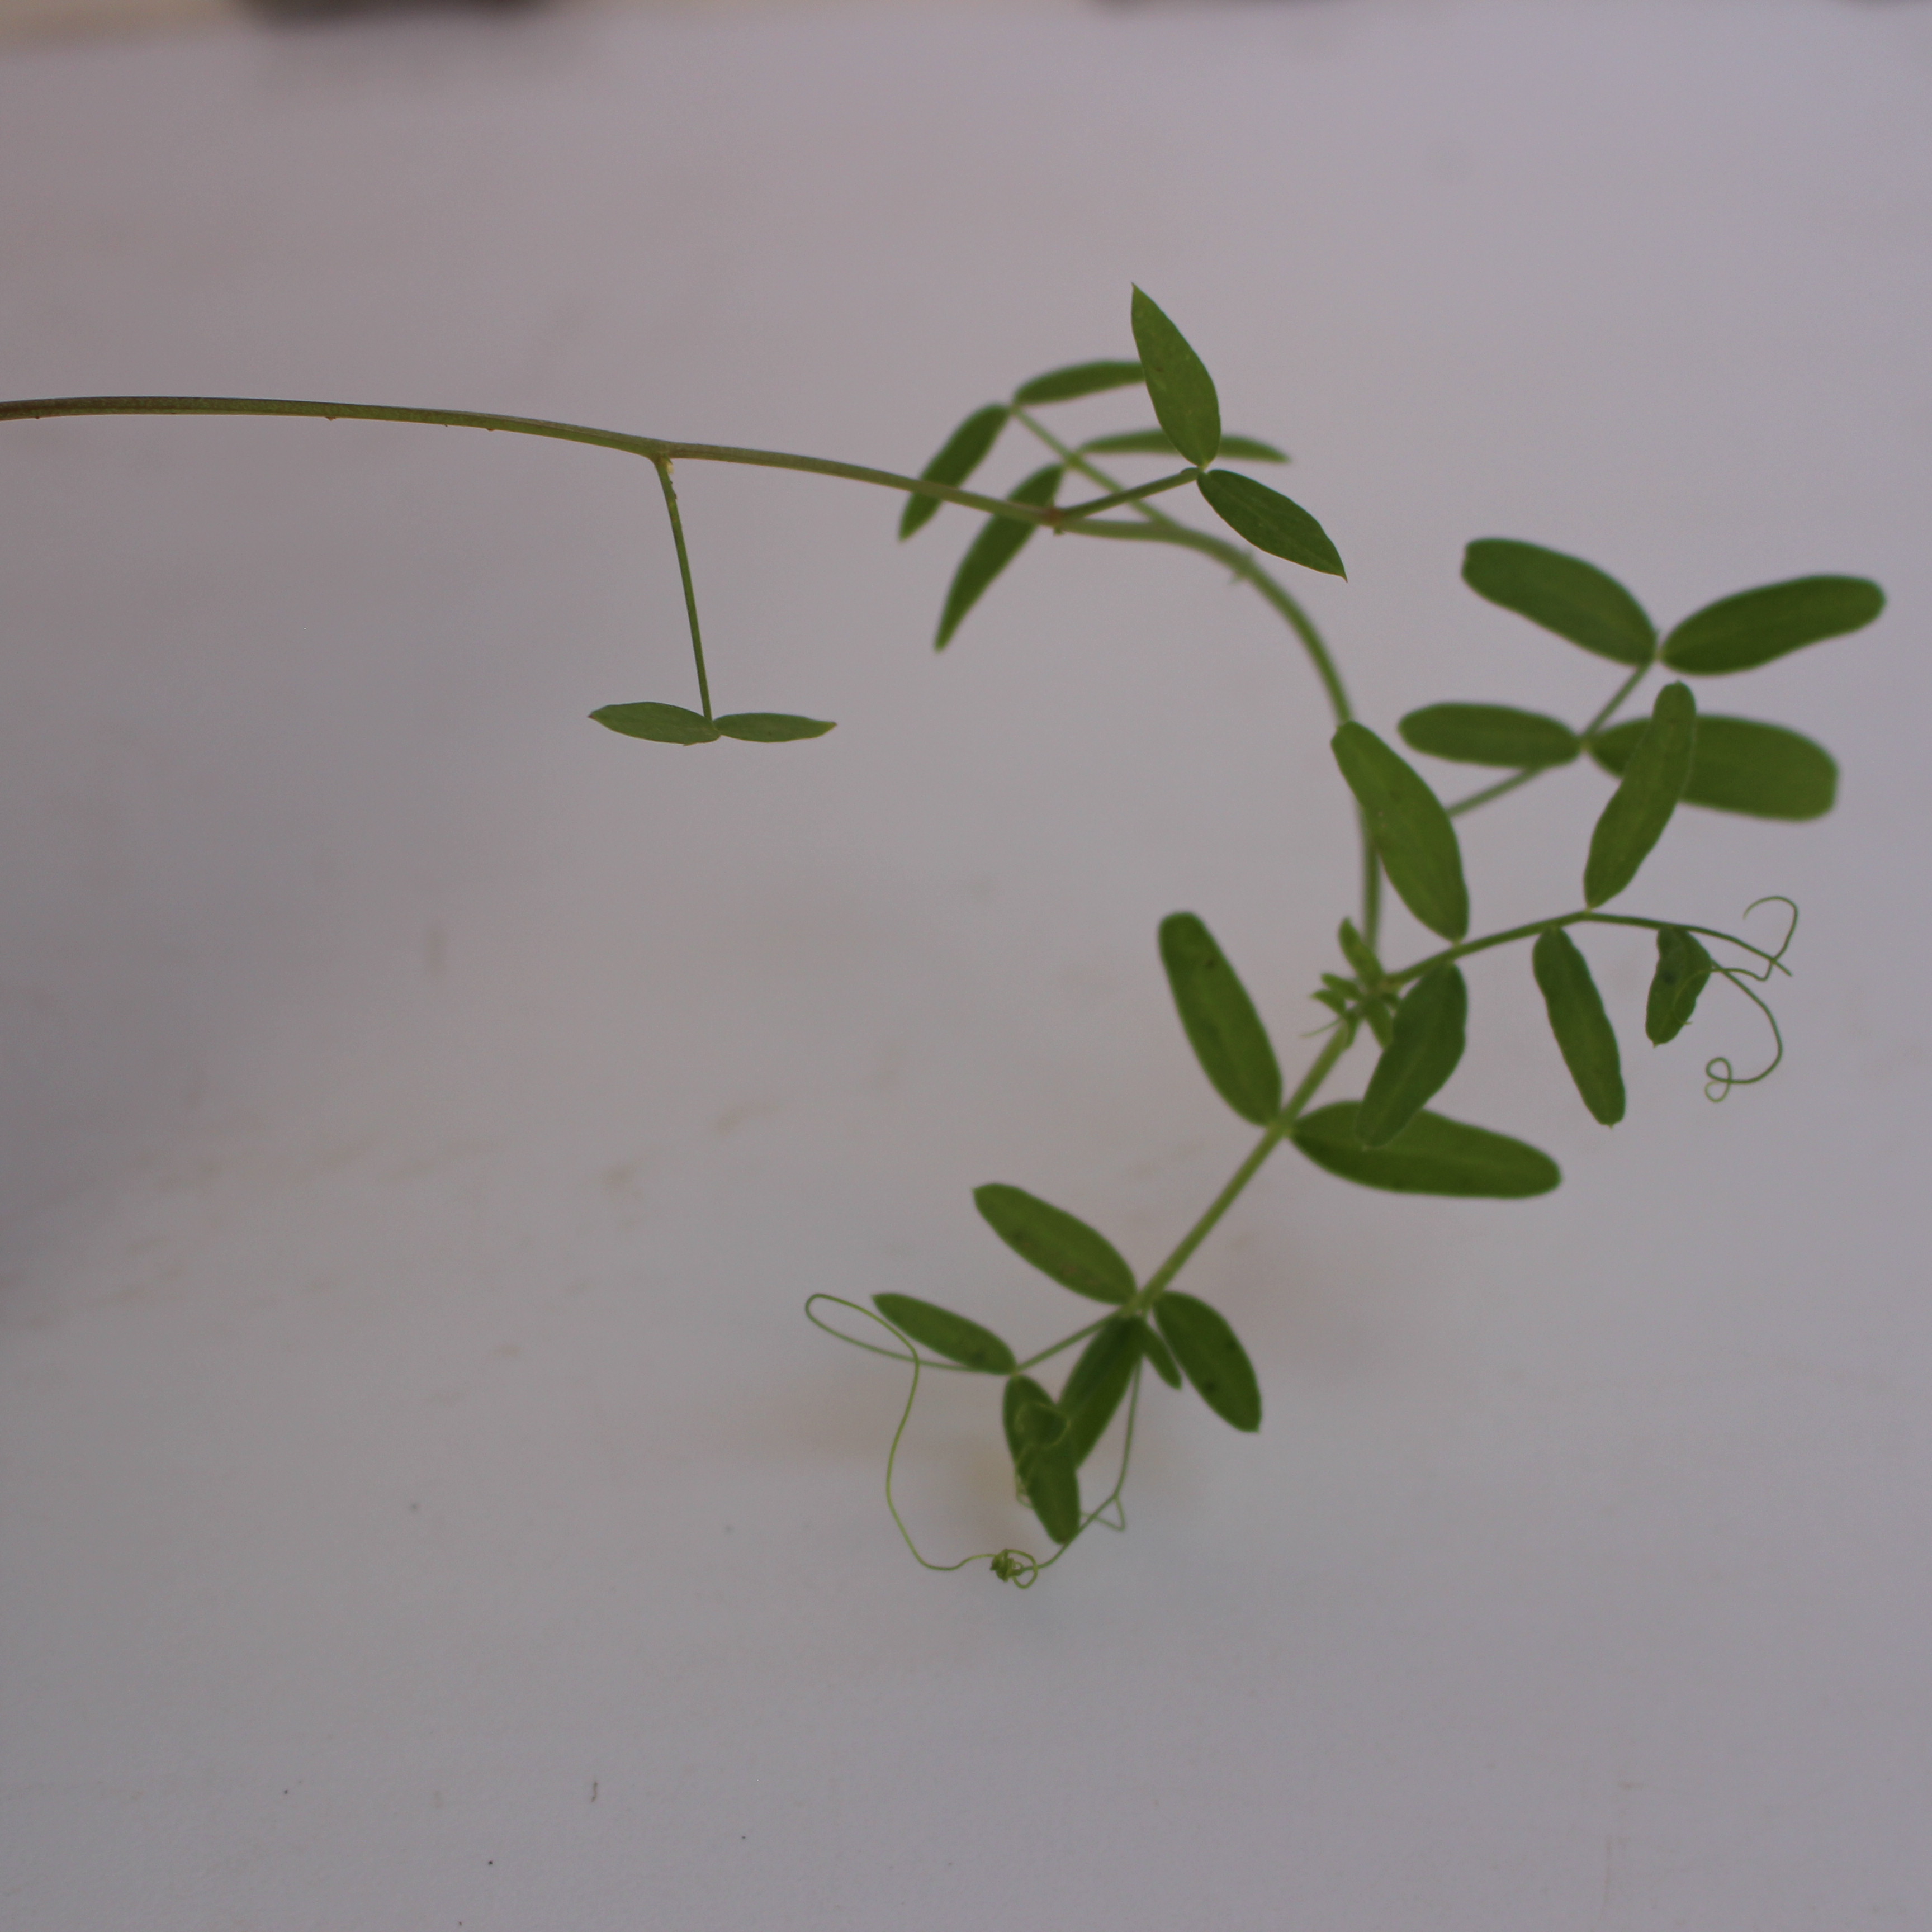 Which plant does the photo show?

Vicia sativa
